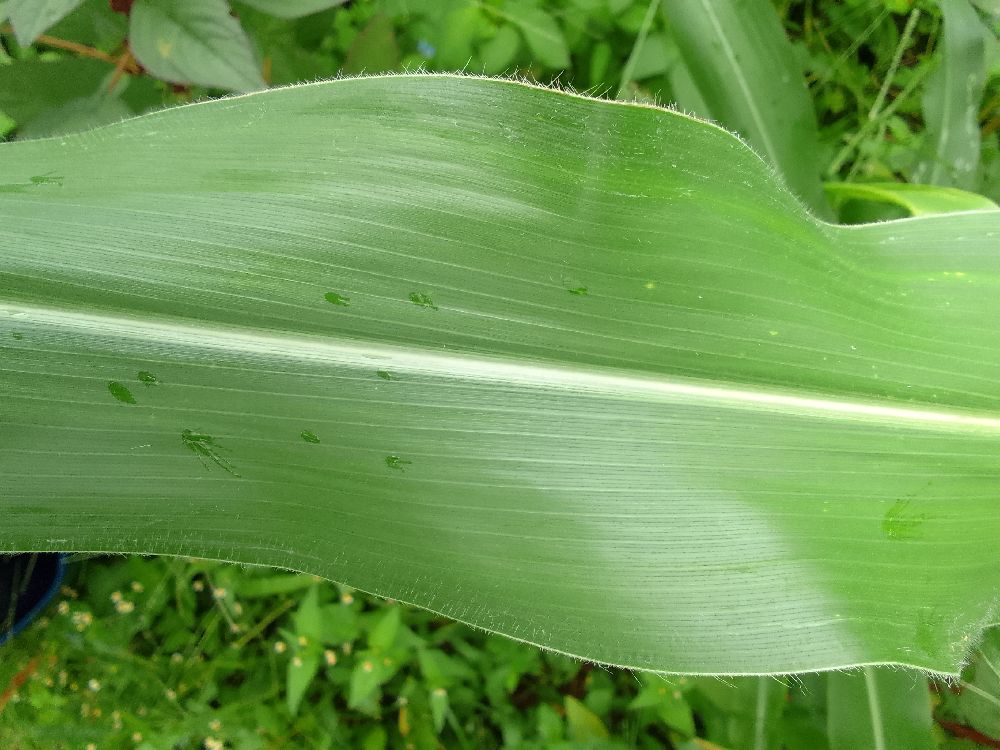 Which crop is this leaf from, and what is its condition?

maize, healthy
